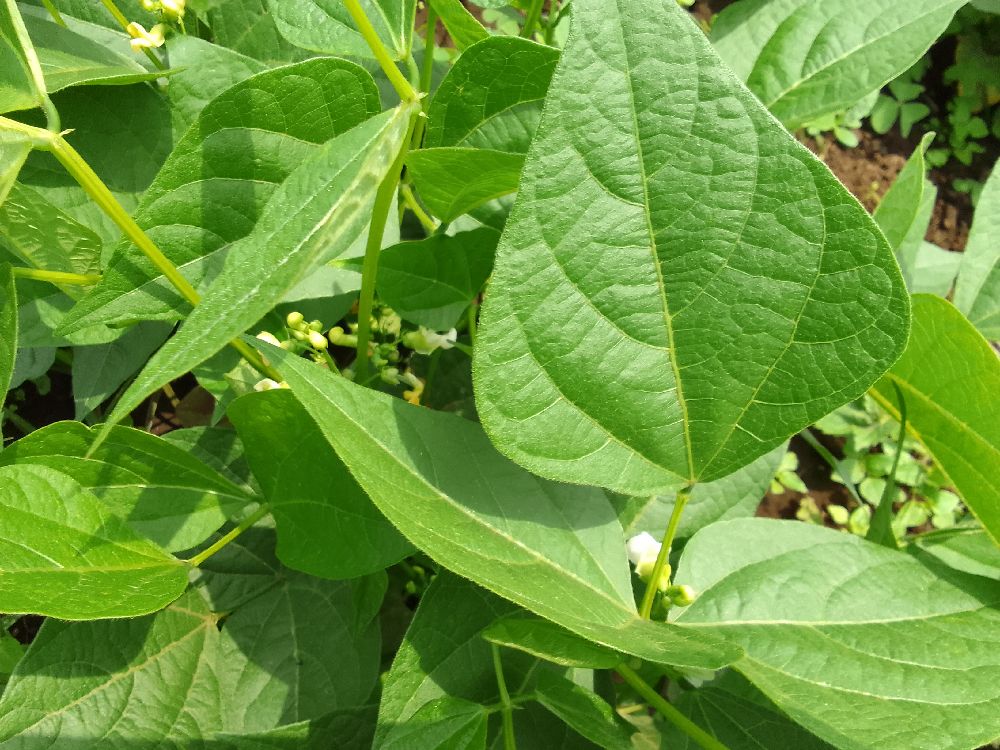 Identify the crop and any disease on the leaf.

common bean, healthy
